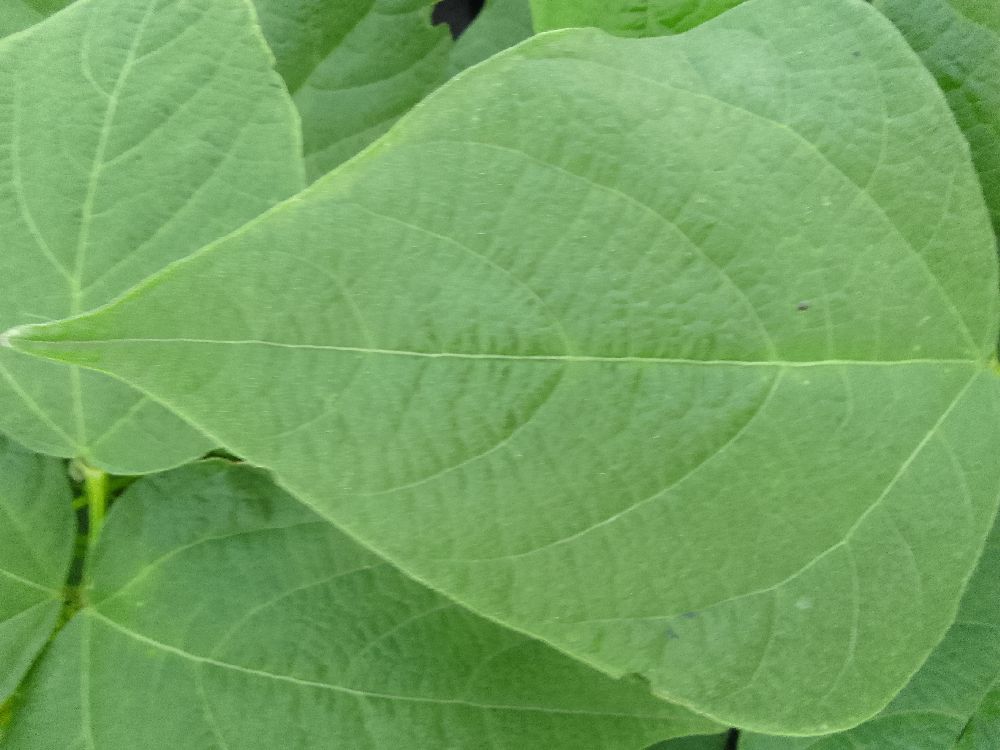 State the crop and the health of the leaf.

common bean, healthy
